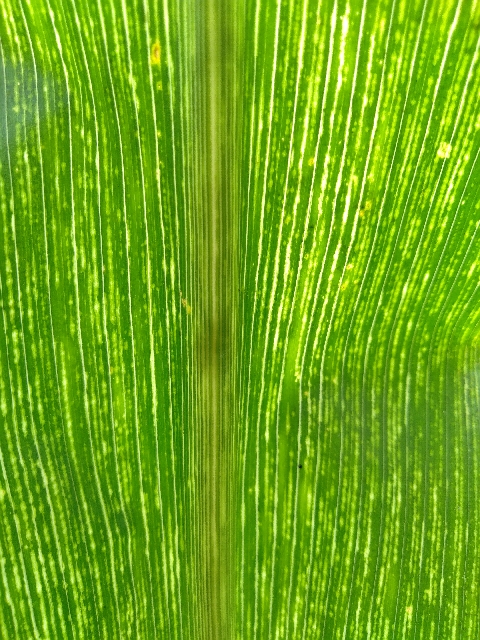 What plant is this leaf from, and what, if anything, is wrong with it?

maize, maize streak virus
